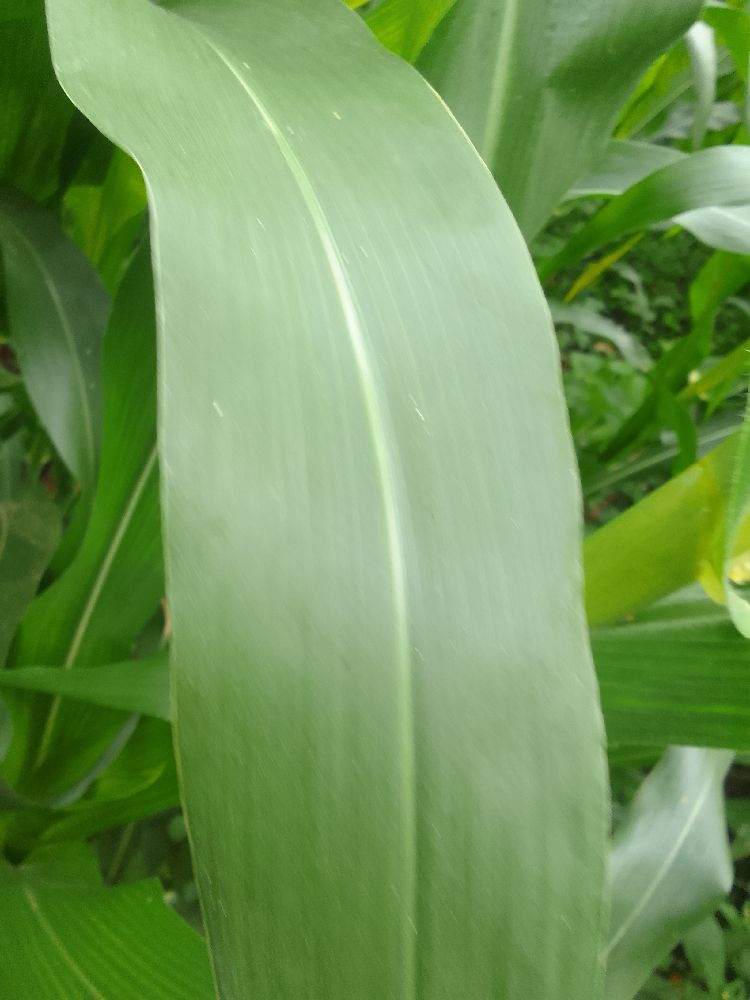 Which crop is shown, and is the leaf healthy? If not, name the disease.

maize, healthy
